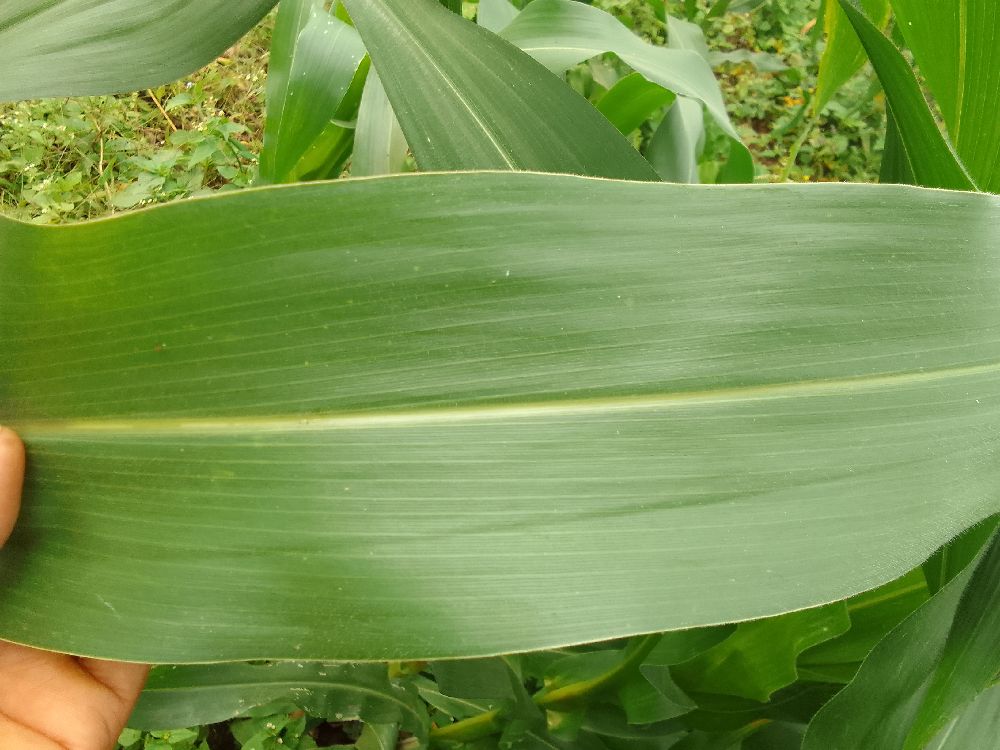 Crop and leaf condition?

maize, healthy
